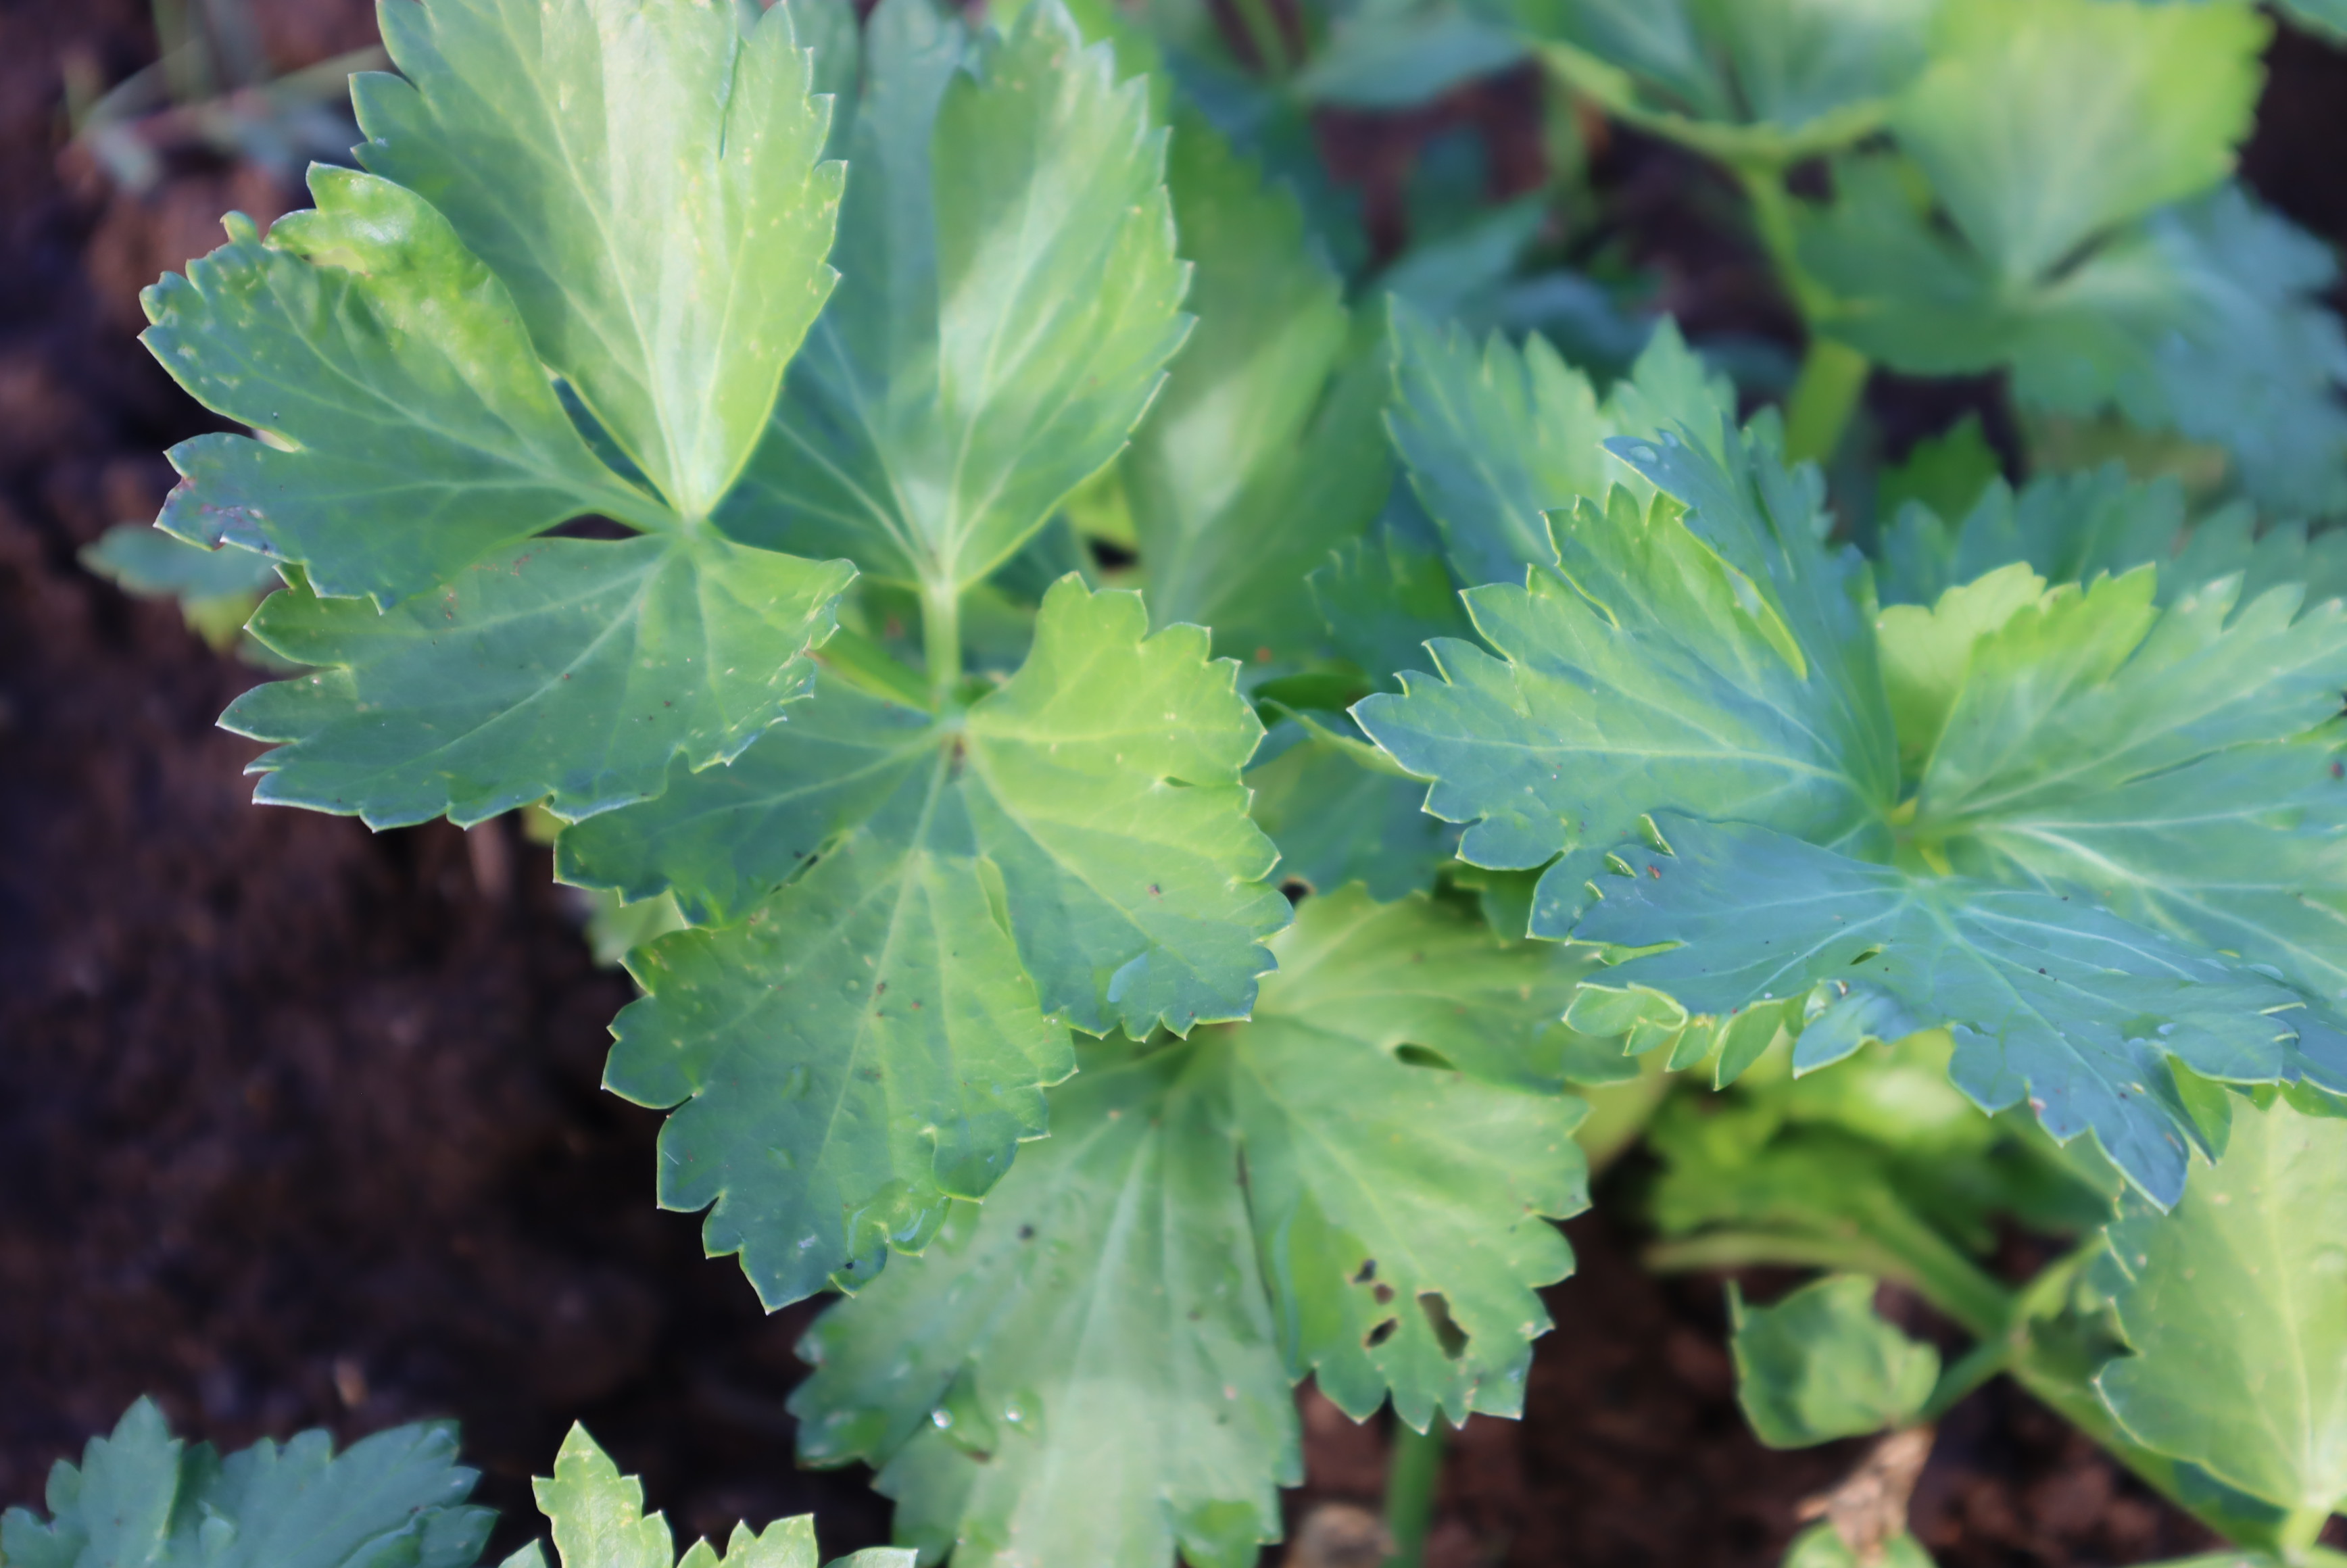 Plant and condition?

parsley, septoria
